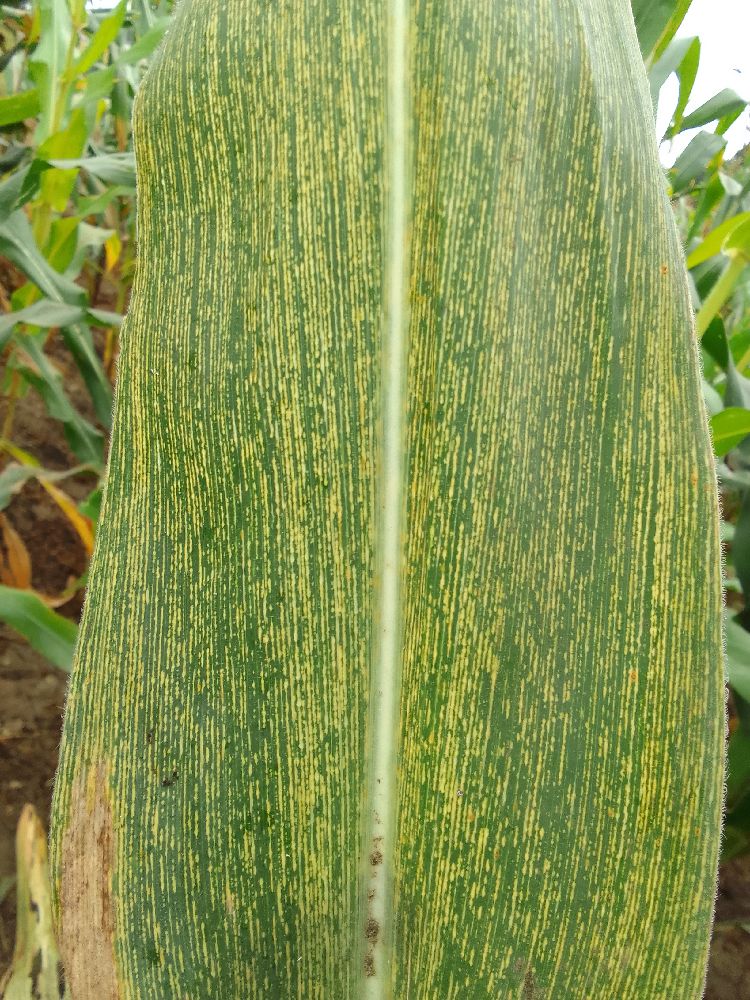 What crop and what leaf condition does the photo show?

maize, maize streak virus
